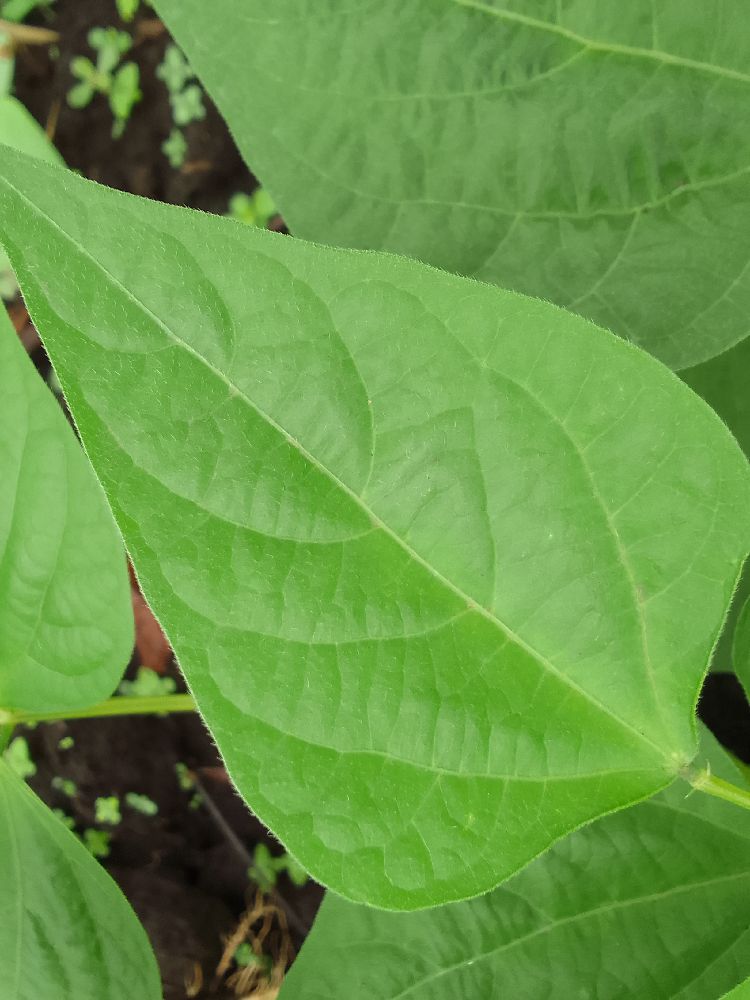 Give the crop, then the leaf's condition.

common bean, healthy
